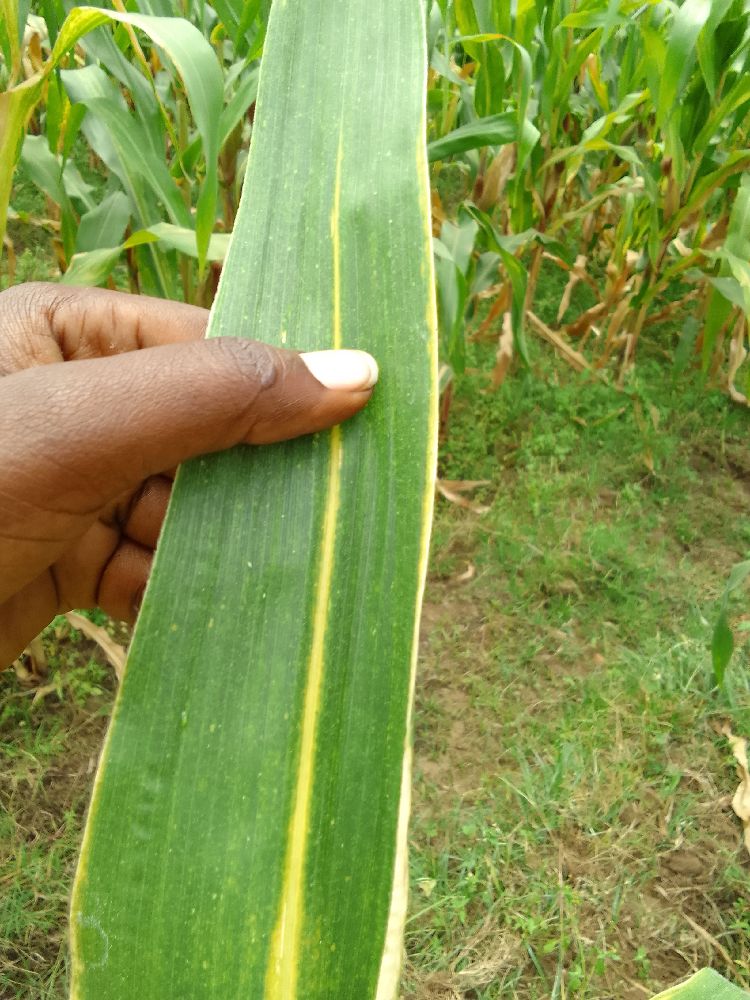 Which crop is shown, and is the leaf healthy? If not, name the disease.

maize, maize lethal necrosis
